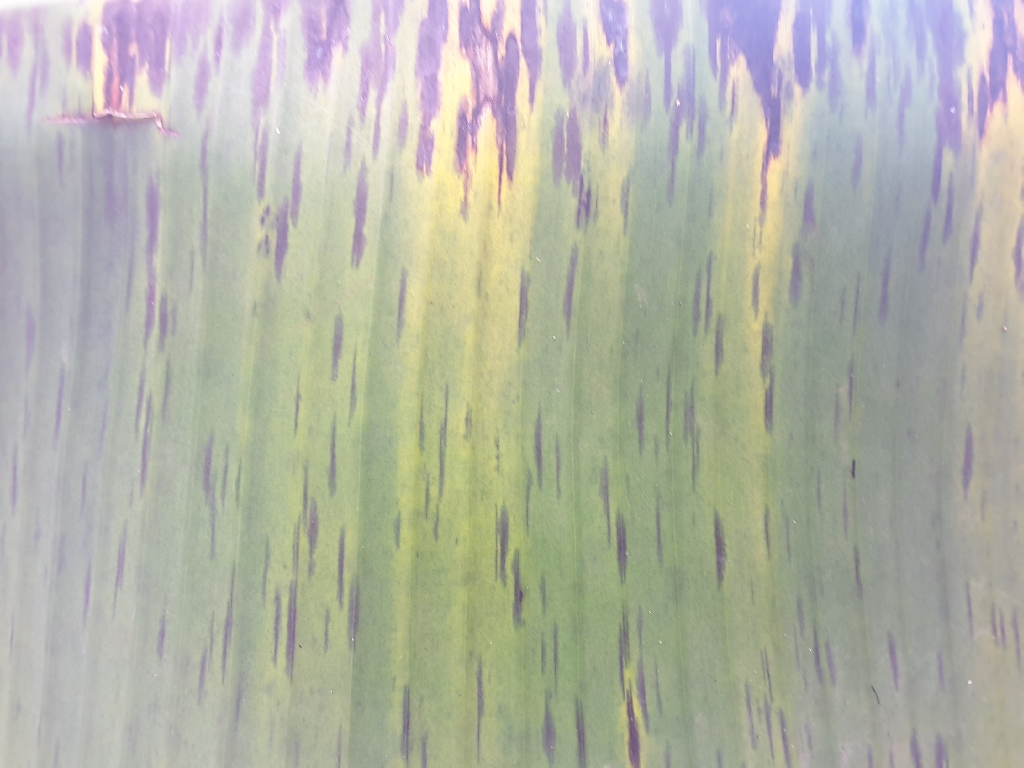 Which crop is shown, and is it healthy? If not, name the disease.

banana, black sigatoka
